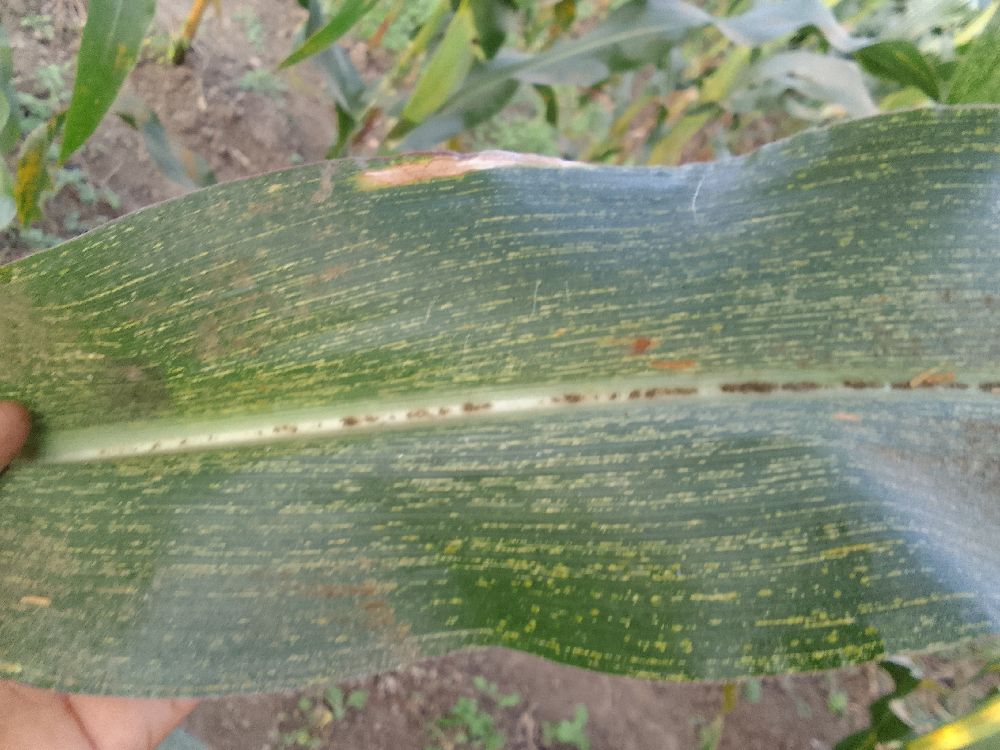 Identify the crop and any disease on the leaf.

maize, maize streak virus
